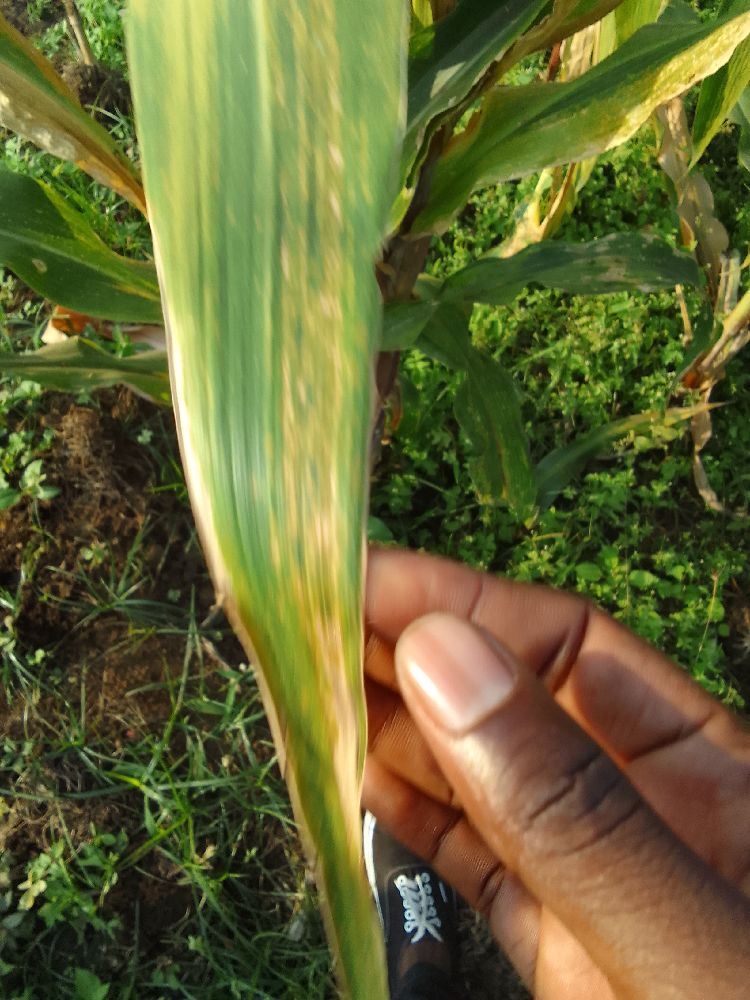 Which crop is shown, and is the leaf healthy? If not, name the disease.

maize, maize lethal necrosis
